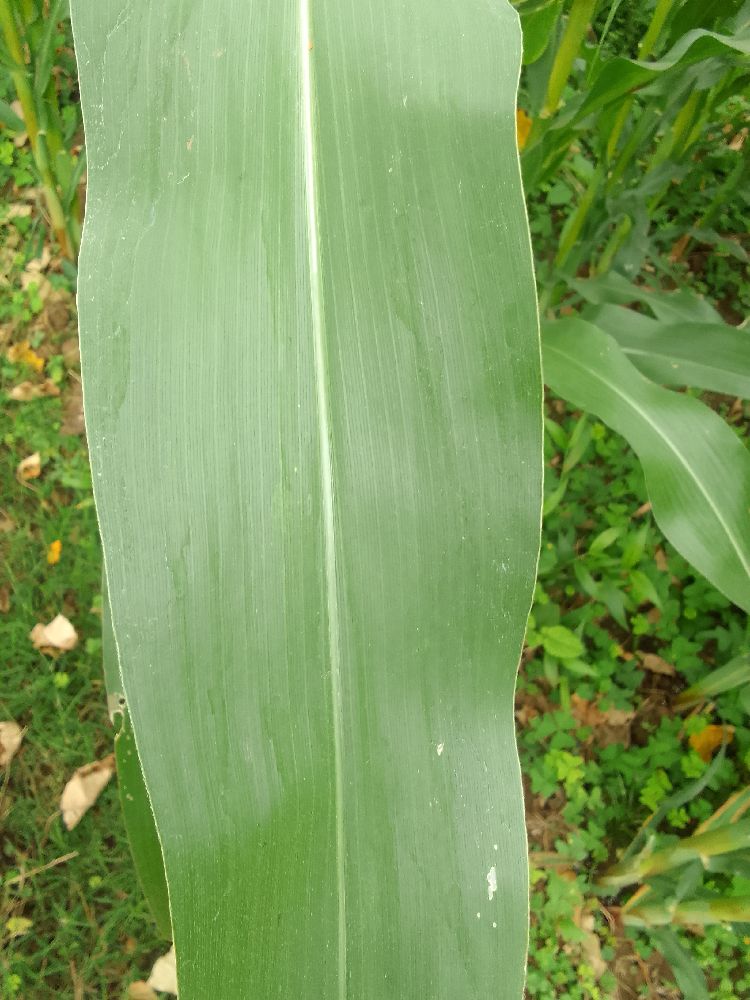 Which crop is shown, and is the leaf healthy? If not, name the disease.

maize, healthy
